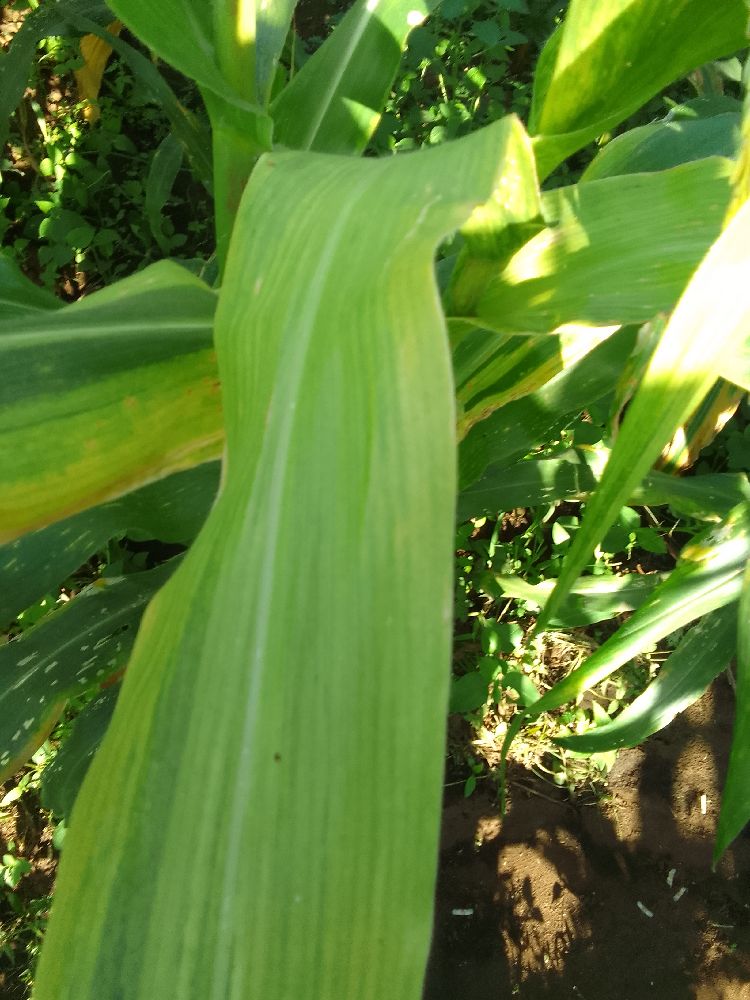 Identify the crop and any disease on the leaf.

maize, maize lethal necrosis
